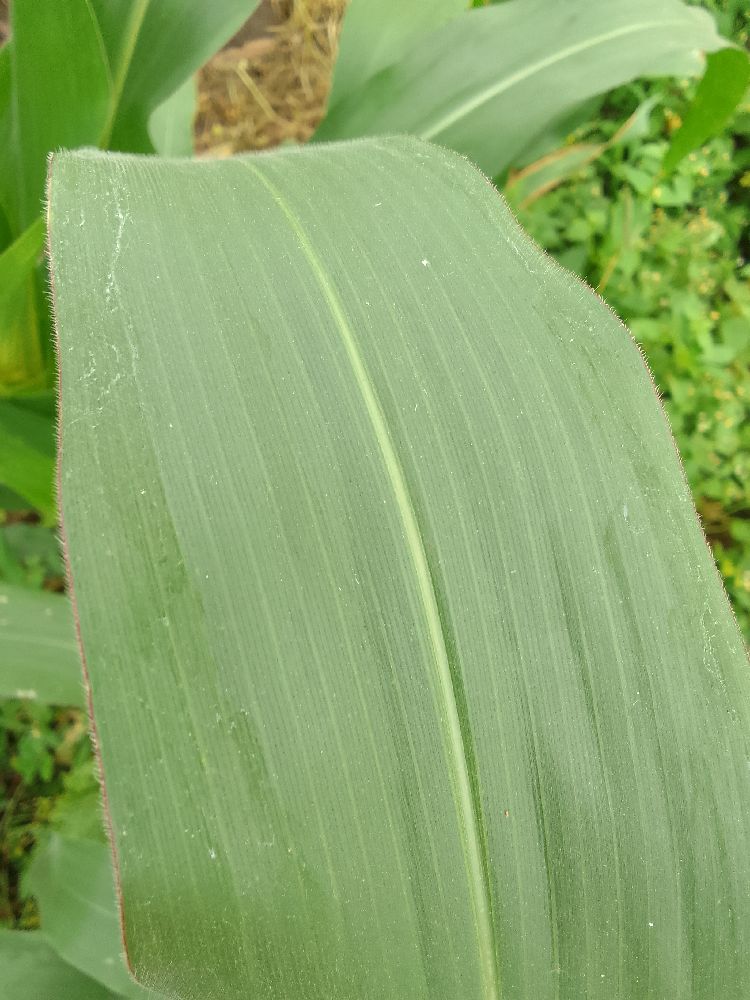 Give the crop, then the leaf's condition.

maize, healthy
